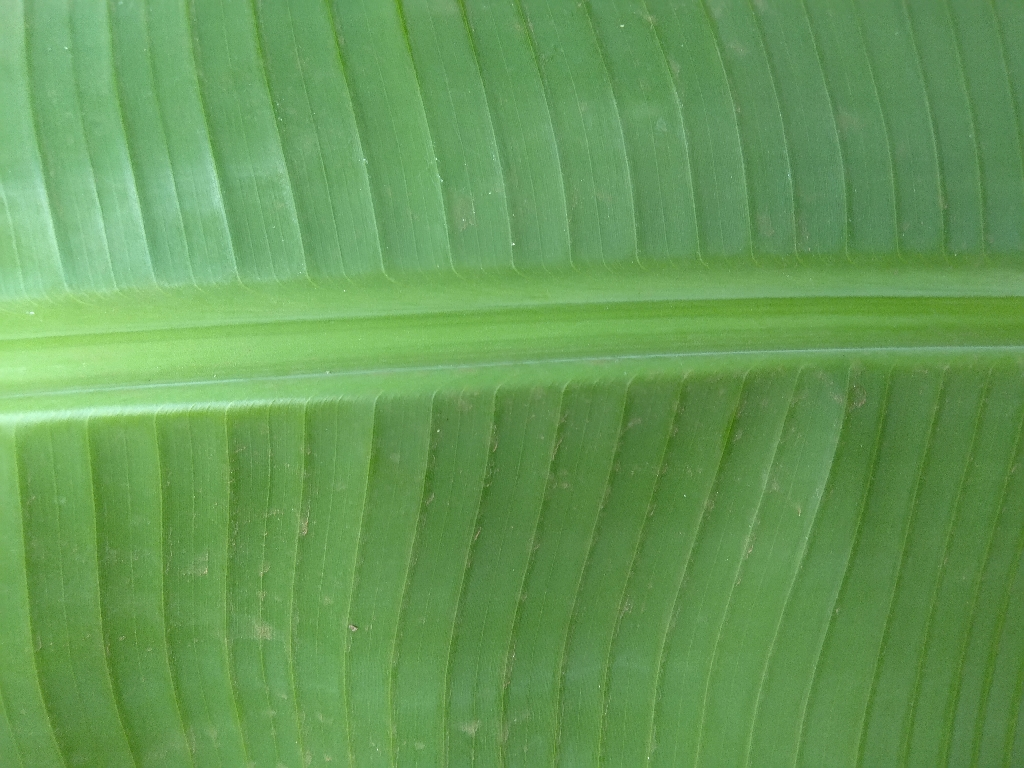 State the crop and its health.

banana, healthy
